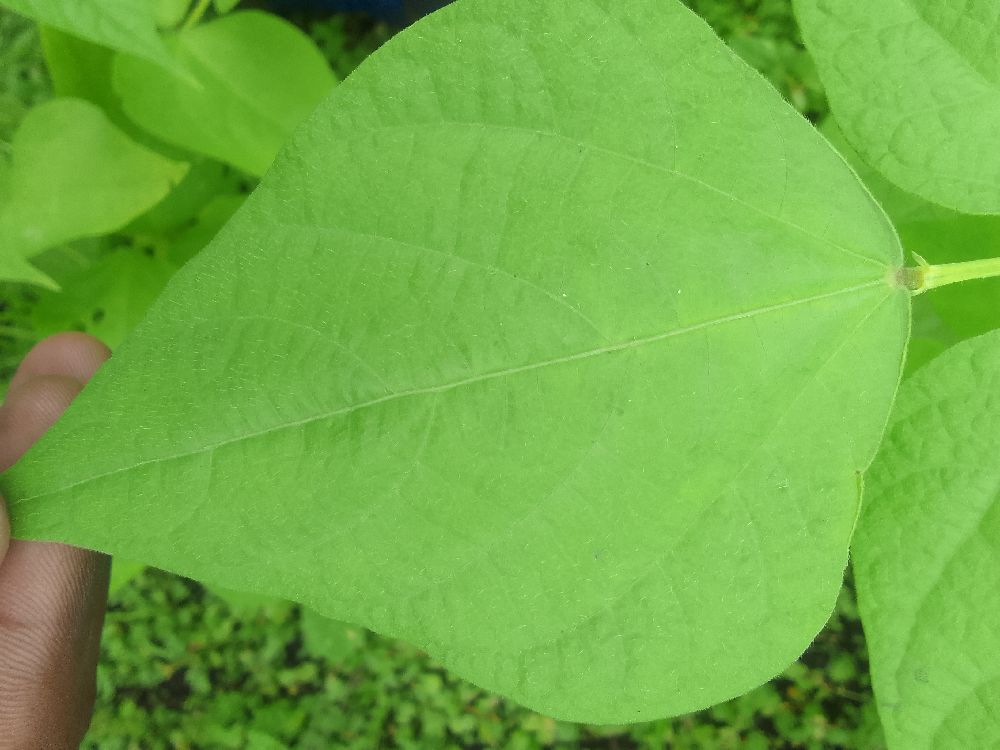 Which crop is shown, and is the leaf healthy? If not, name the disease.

common bean, healthy
